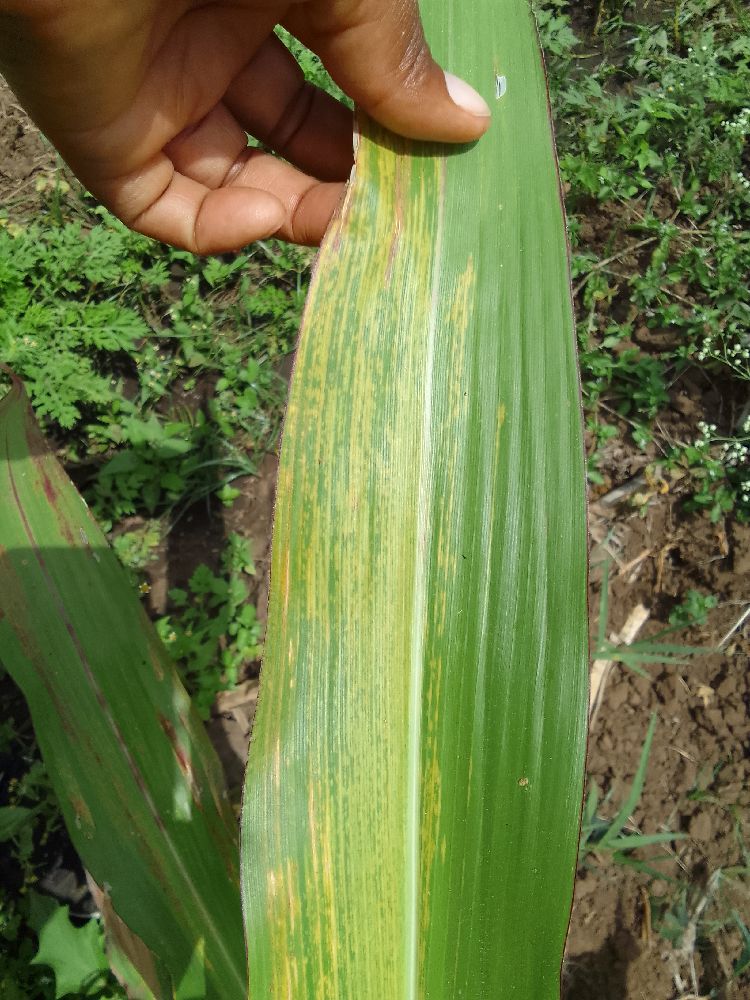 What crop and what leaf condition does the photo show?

maize, maize lethal necrosis
